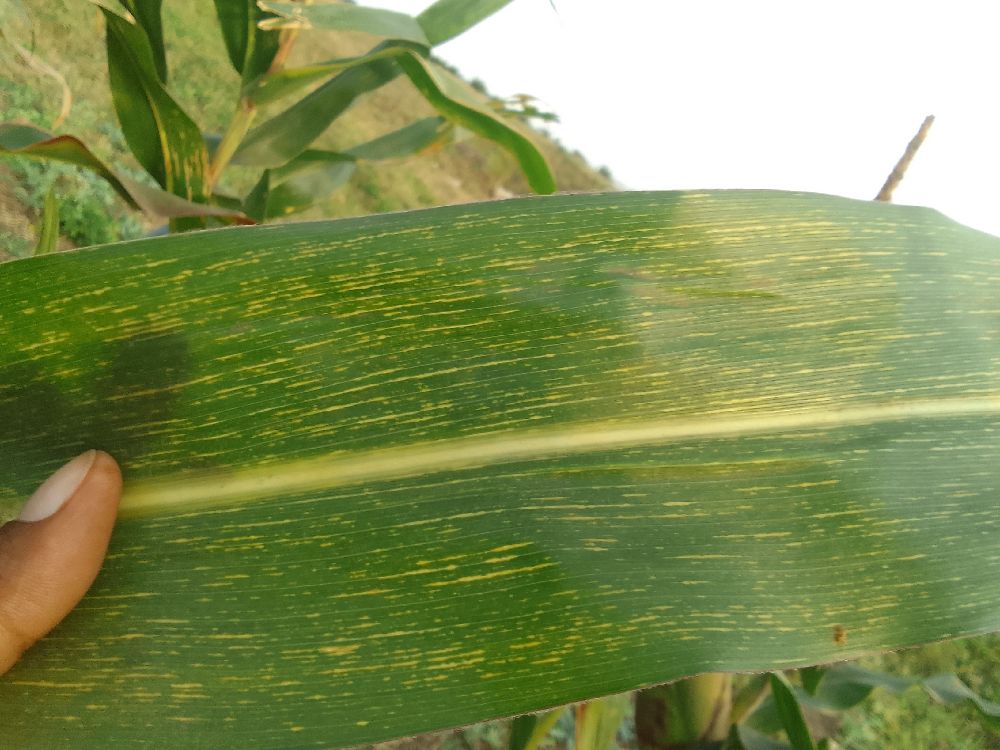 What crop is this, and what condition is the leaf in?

maize, maize streak virus
